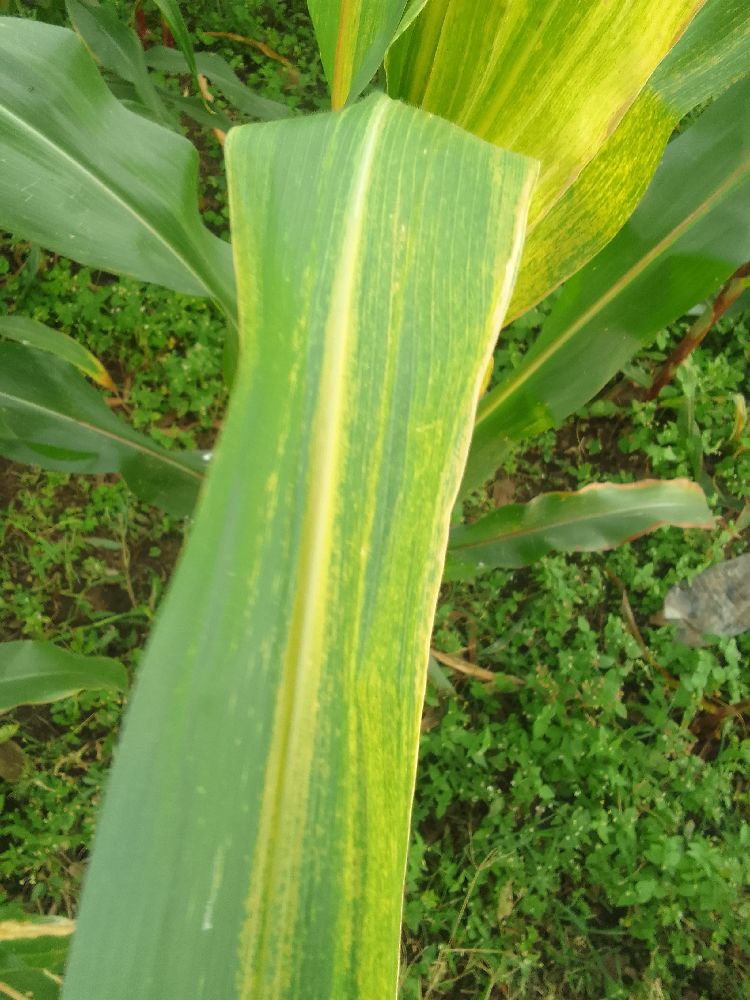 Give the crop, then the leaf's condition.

maize, maize lethal necrosis
